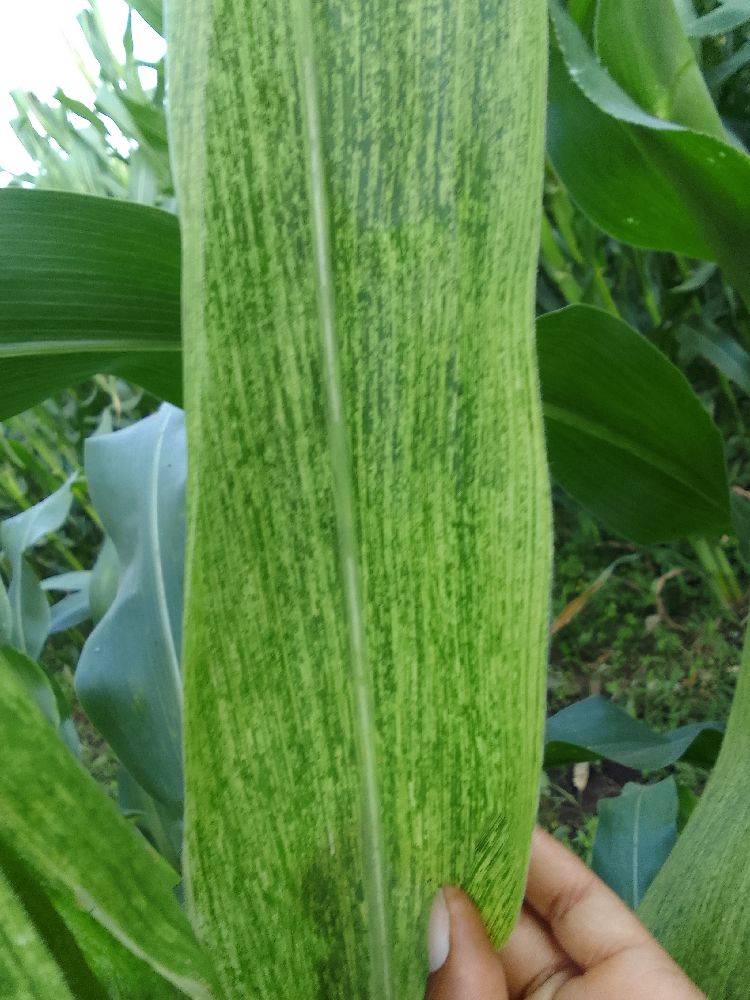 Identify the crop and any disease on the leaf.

maize, maize lethal necrosis
